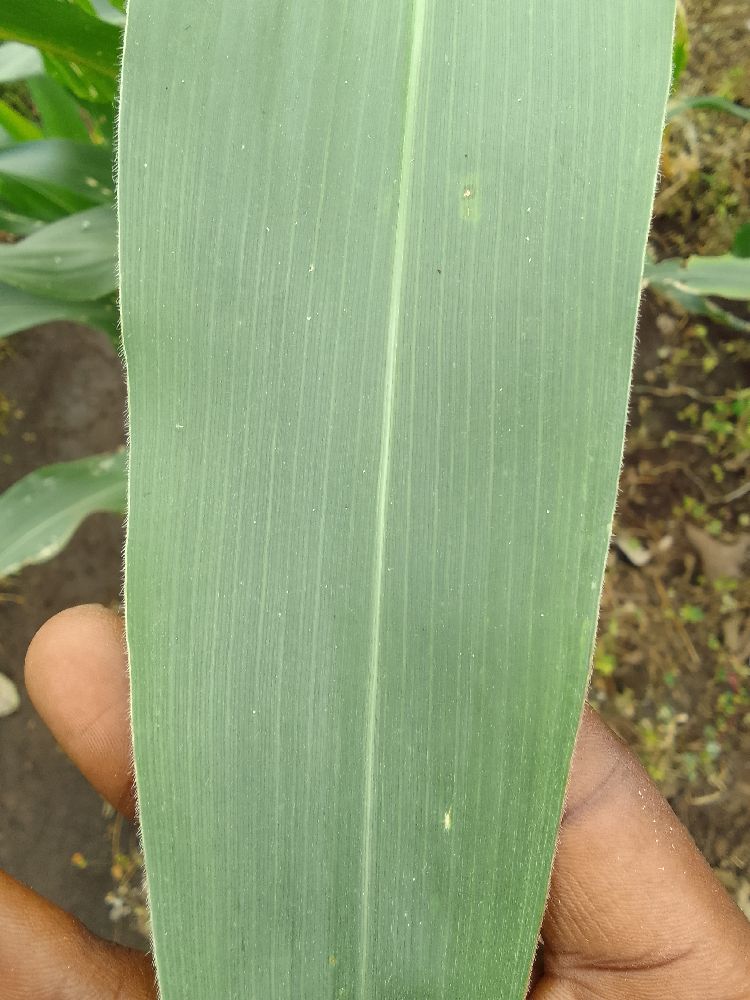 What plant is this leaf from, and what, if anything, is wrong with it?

maize, healthy
